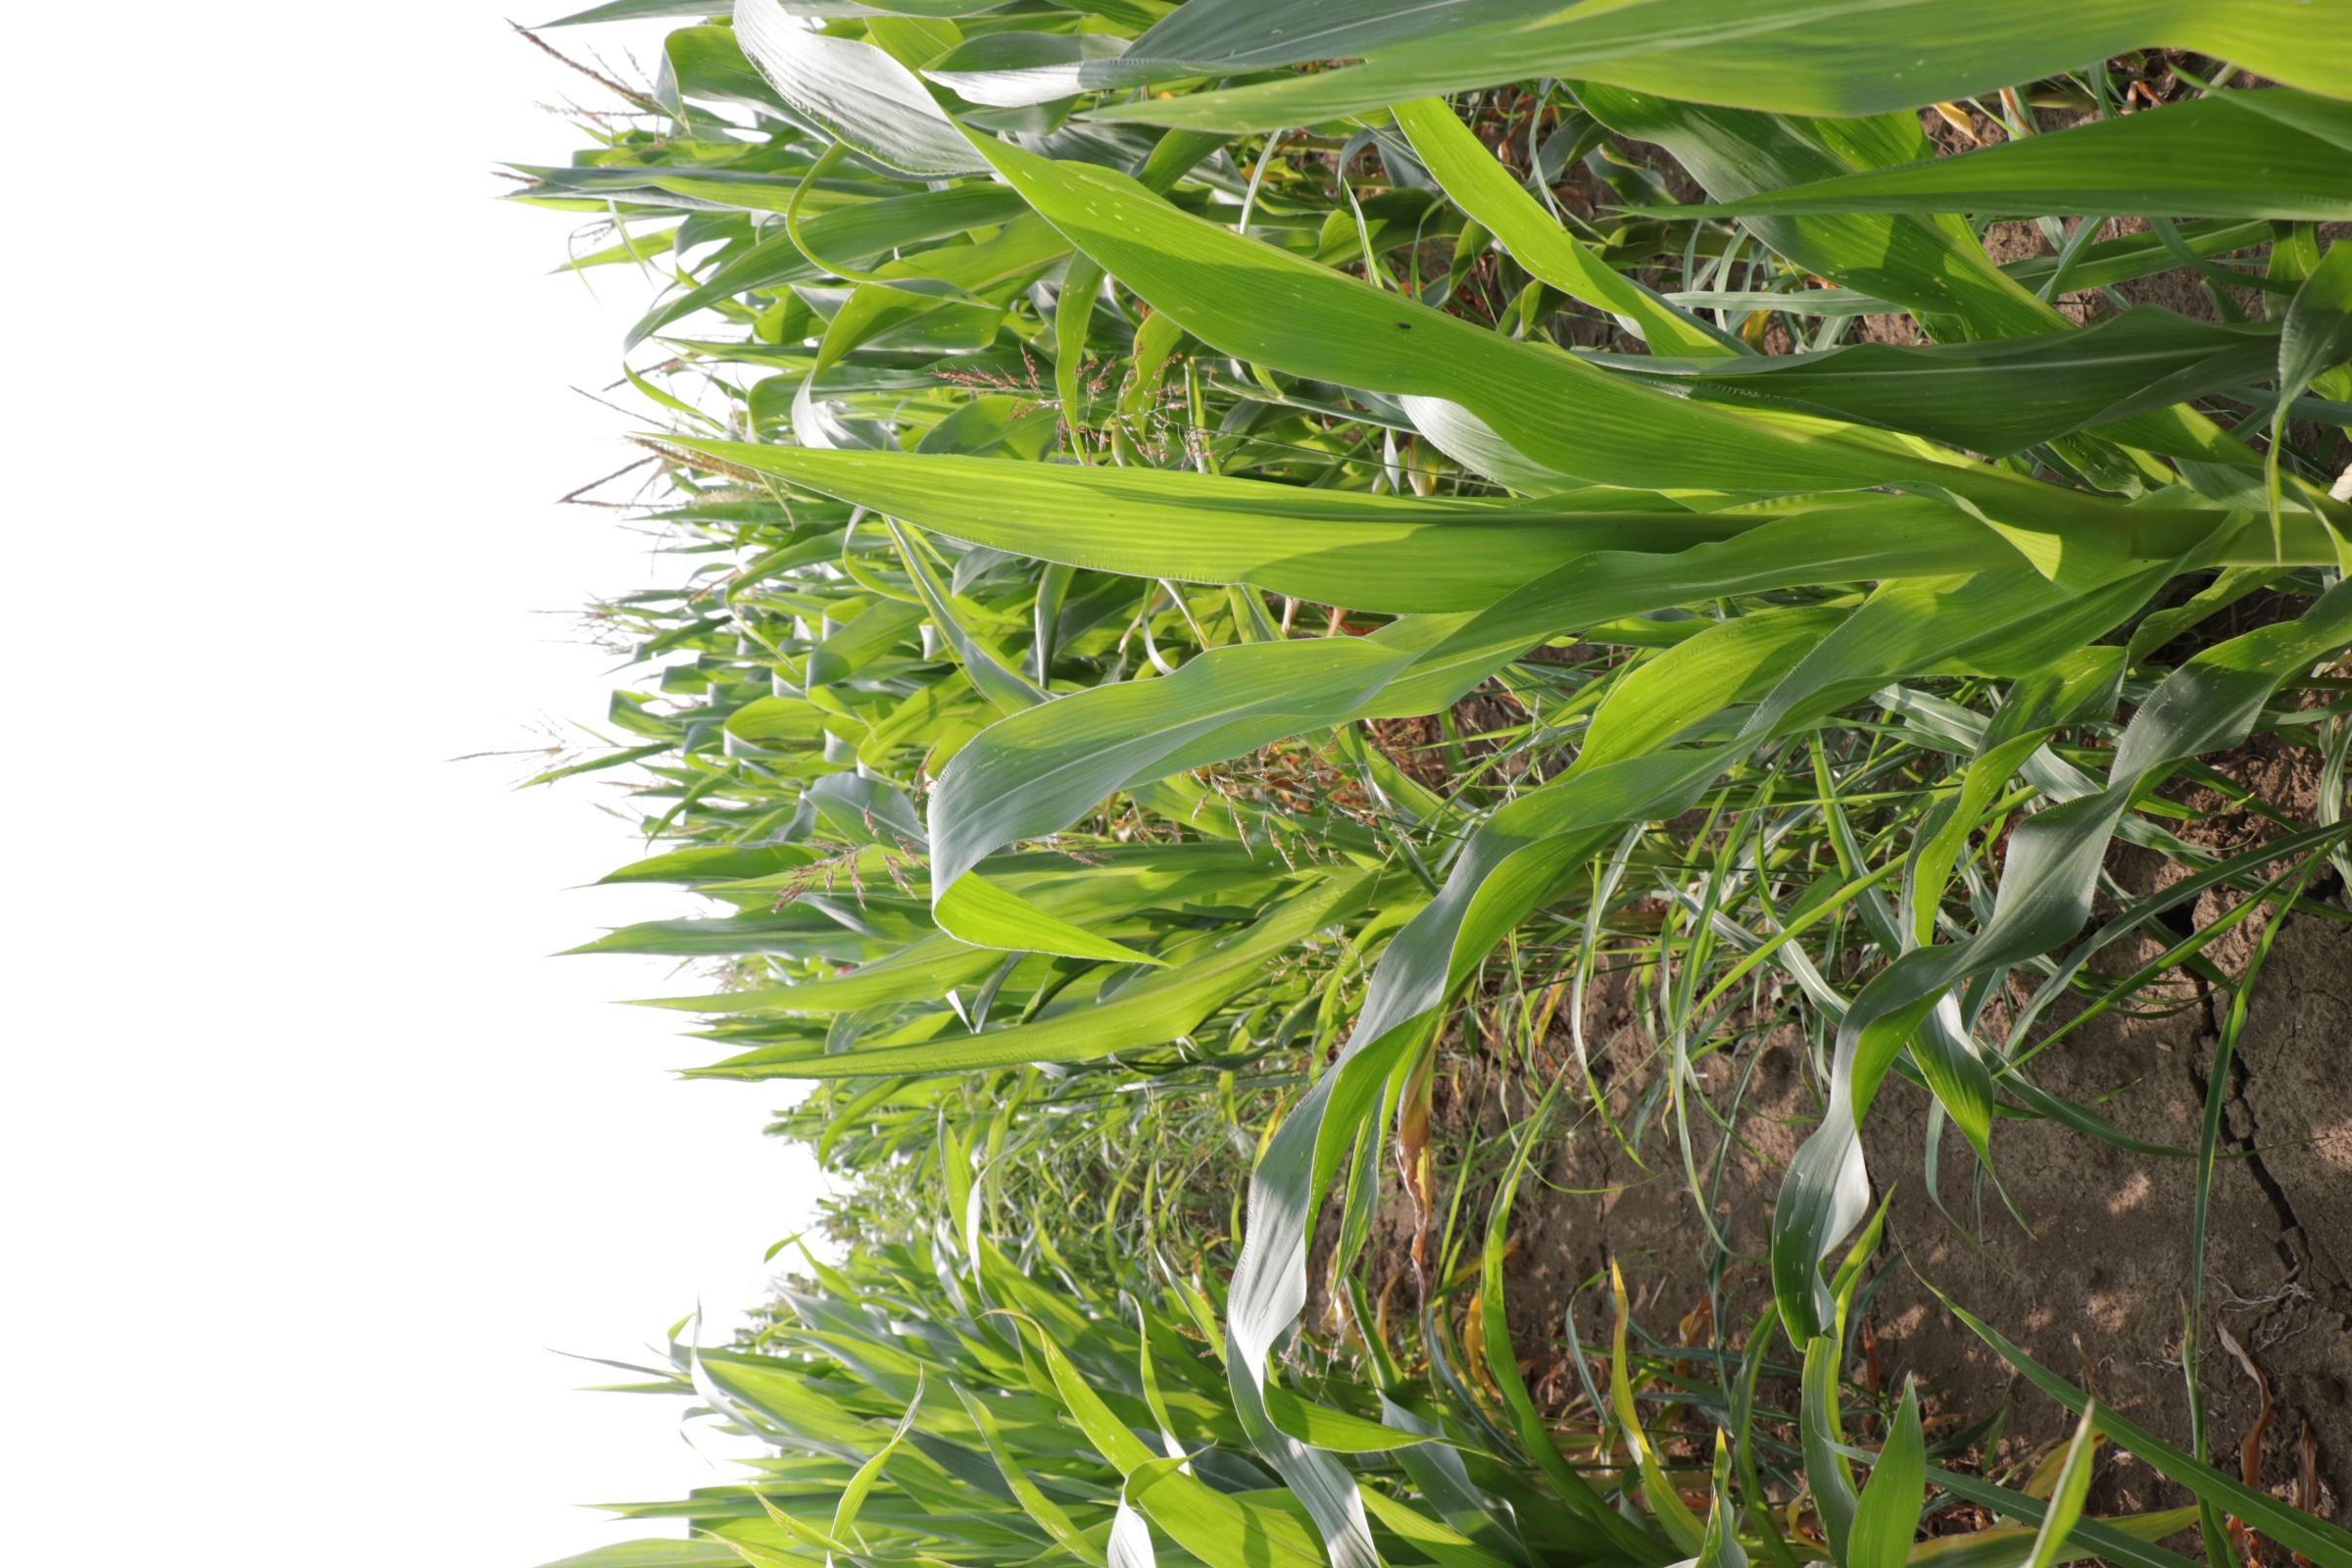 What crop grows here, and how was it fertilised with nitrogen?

maize, full nitrogen fertilisation
